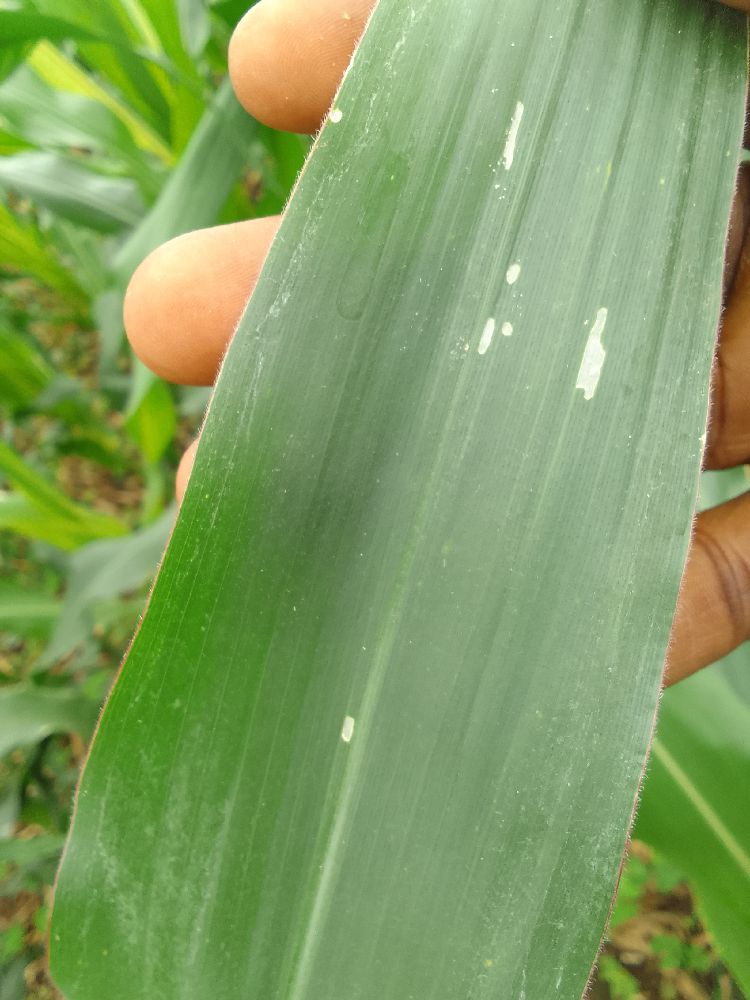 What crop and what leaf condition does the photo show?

maize, healthy
